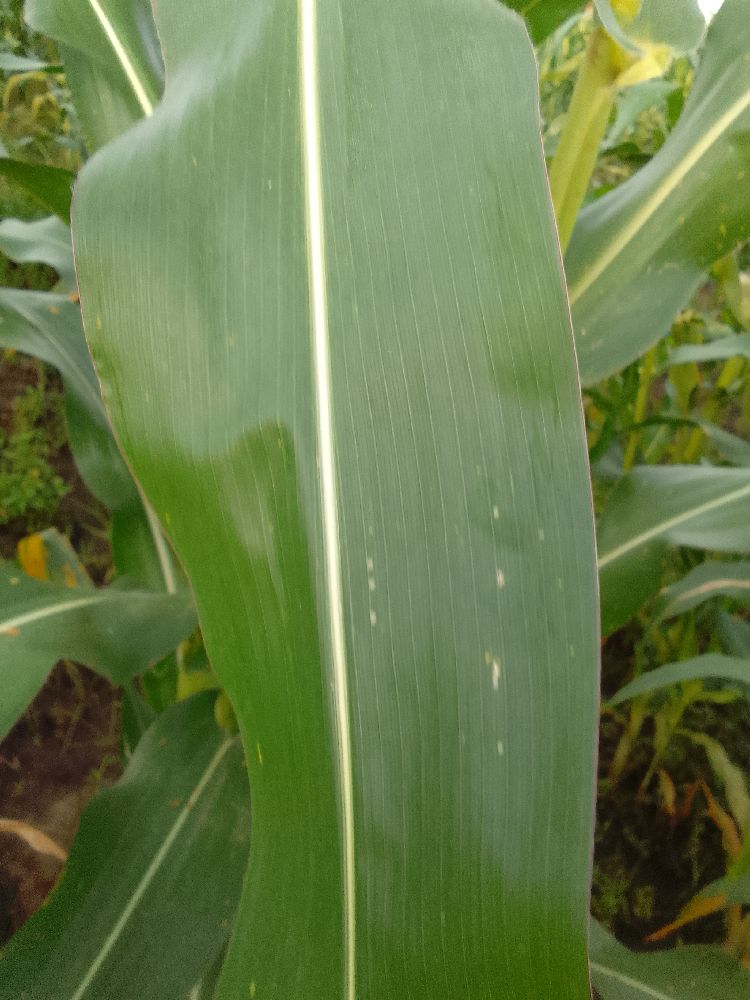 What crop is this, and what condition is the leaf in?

maize, healthy
